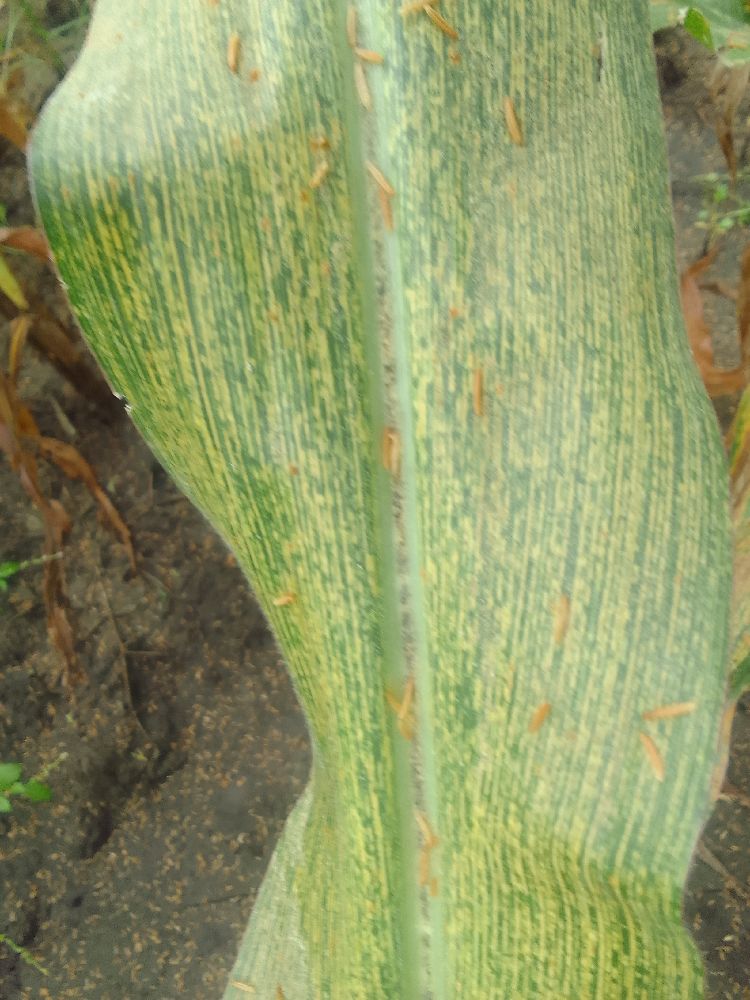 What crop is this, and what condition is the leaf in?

maize, maize streak virus
